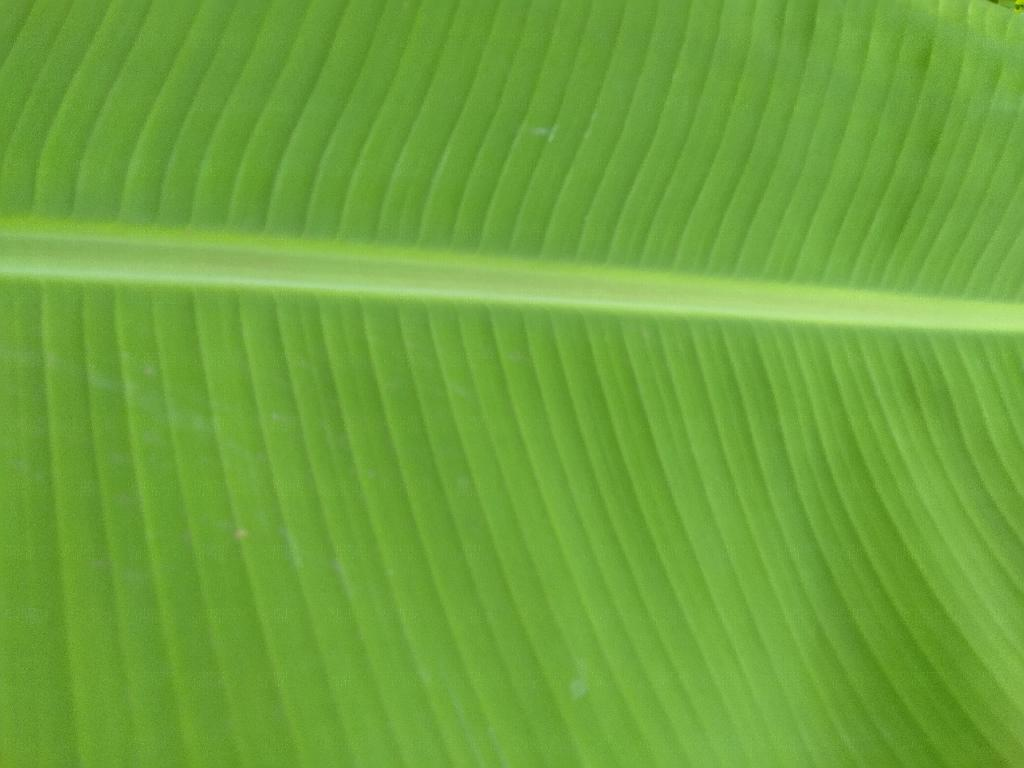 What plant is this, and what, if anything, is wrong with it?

banana, healthy
